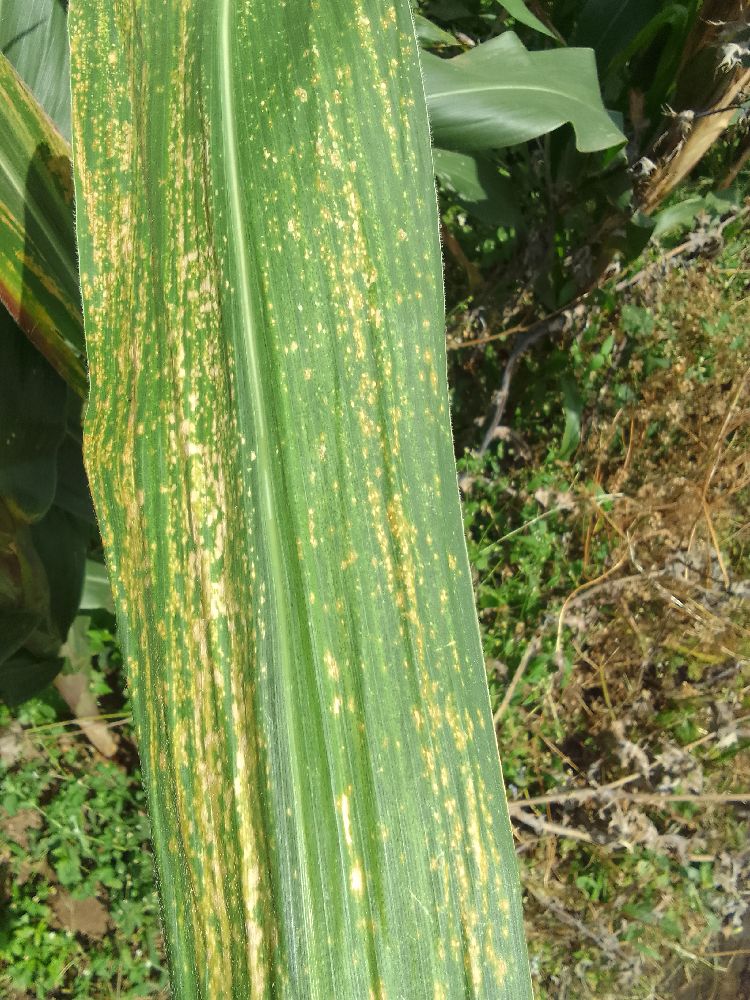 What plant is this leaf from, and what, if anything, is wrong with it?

maize, maize lethal necrosis
